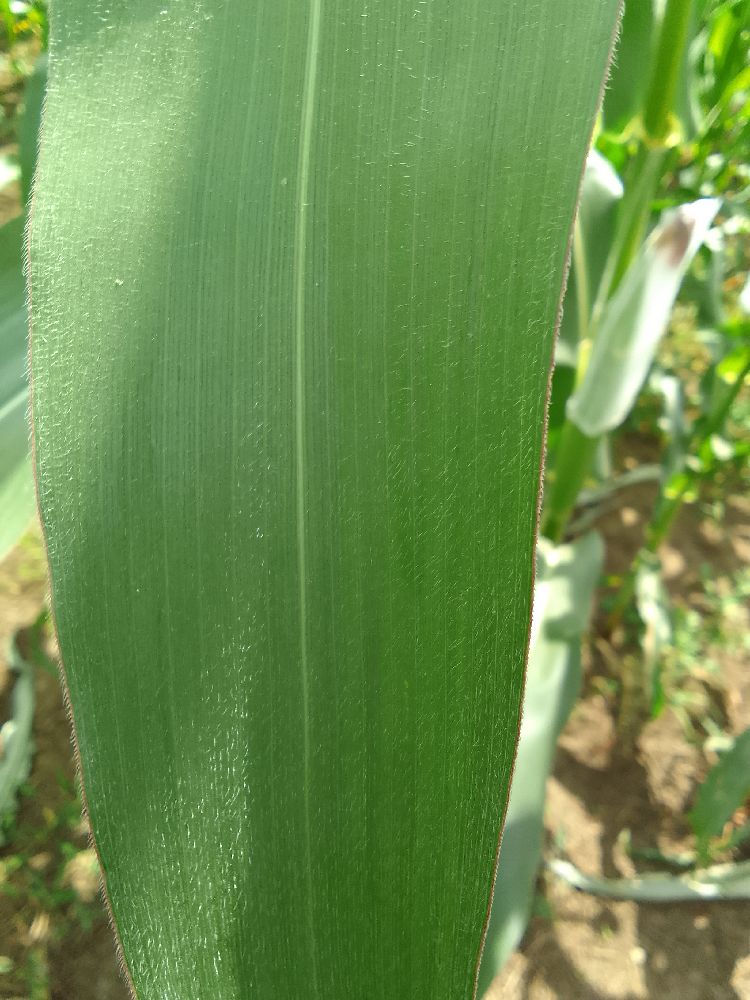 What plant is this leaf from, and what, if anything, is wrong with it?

maize, healthy
